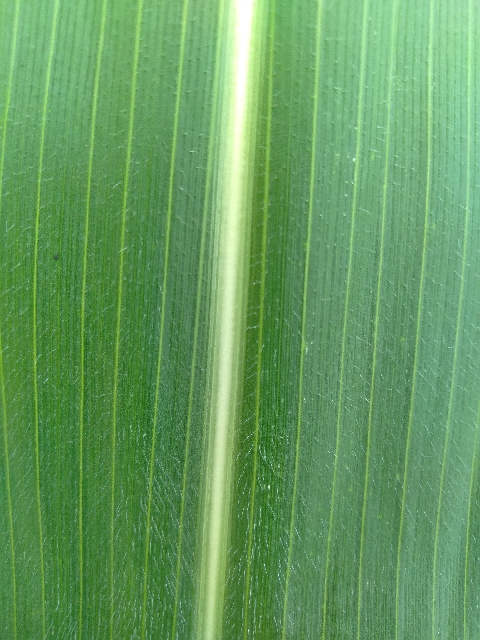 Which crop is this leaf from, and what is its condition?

maize, healthy
